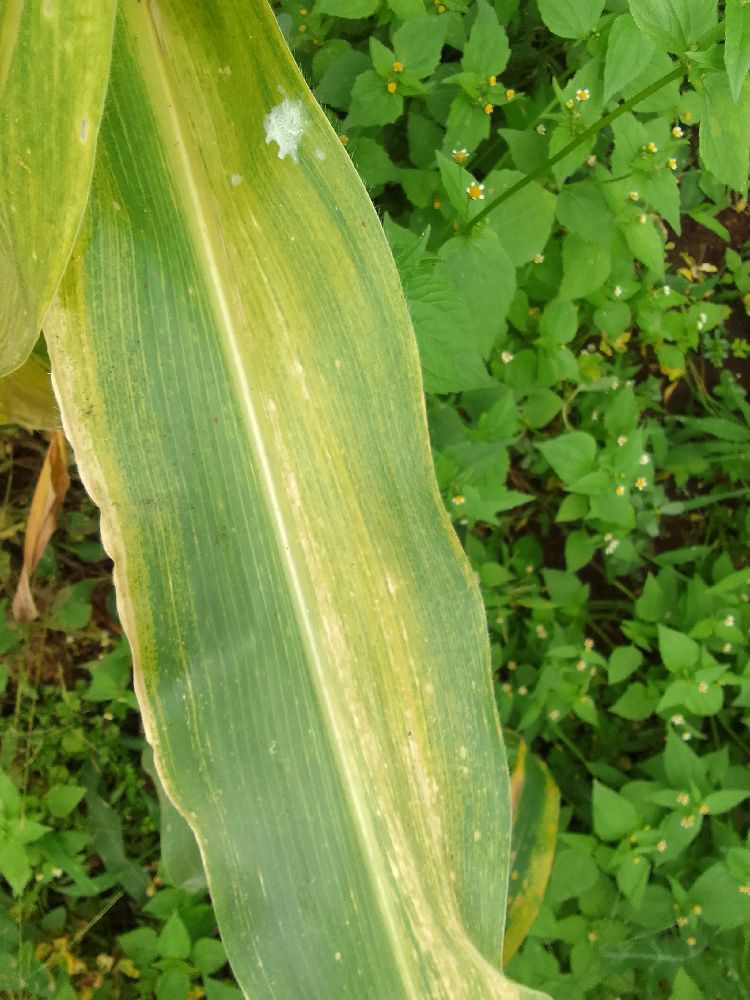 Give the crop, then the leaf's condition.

maize, maize lethal necrosis
